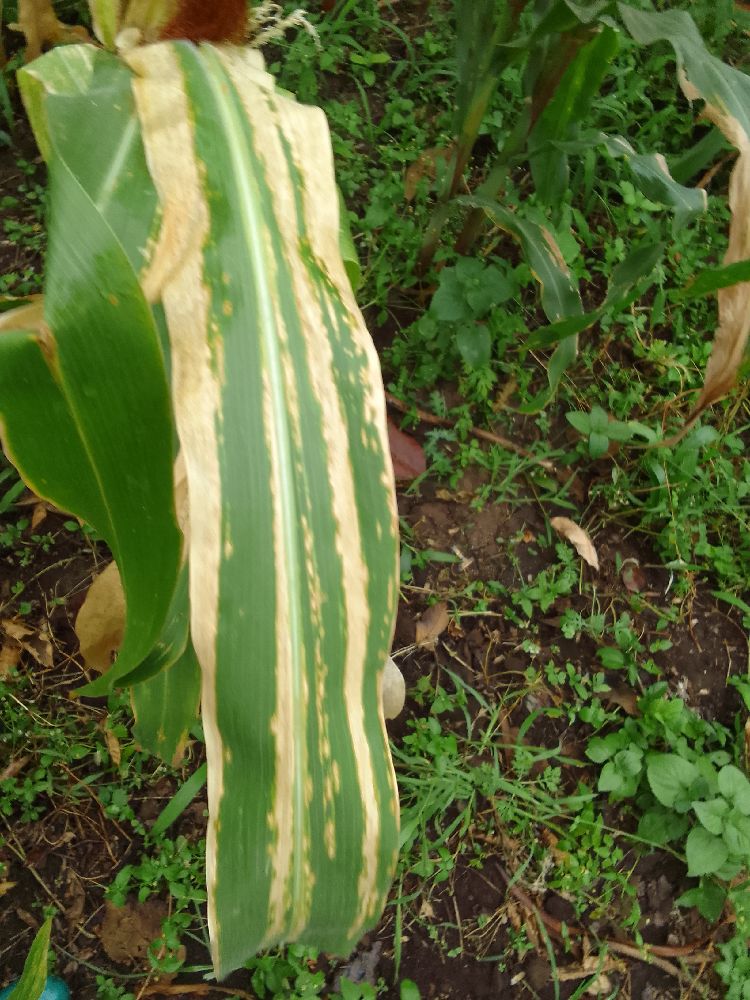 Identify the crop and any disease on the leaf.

maize, maize lethal necrosis
